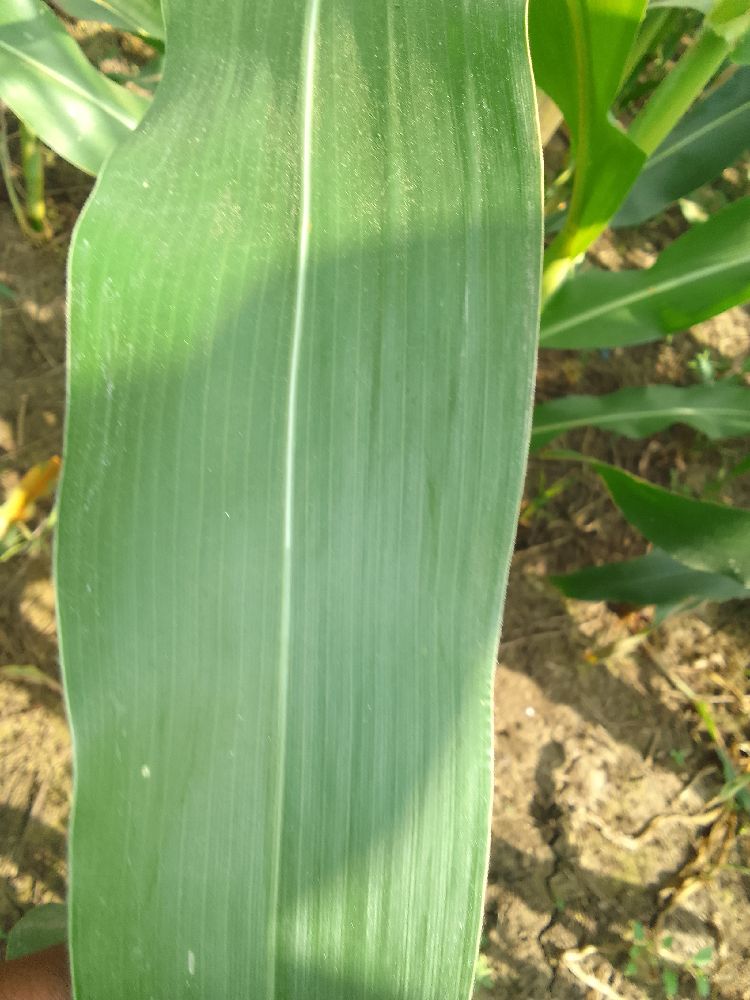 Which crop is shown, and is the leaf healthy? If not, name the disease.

maize, healthy
